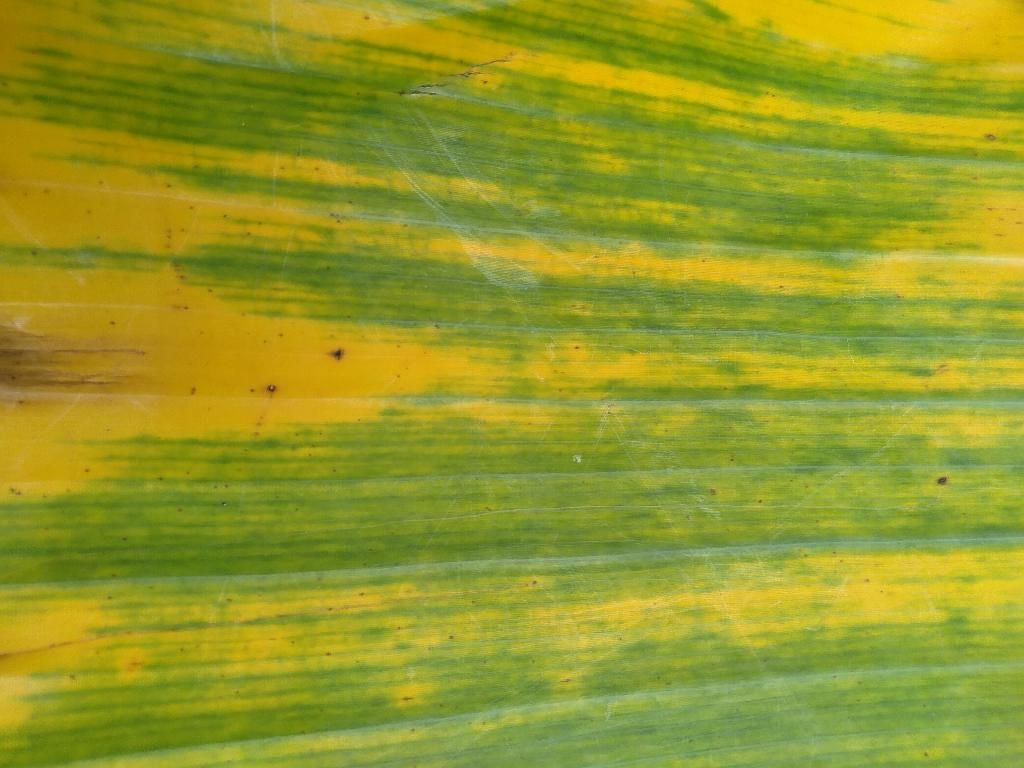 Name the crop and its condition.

banana, fusarium wilt race 1
